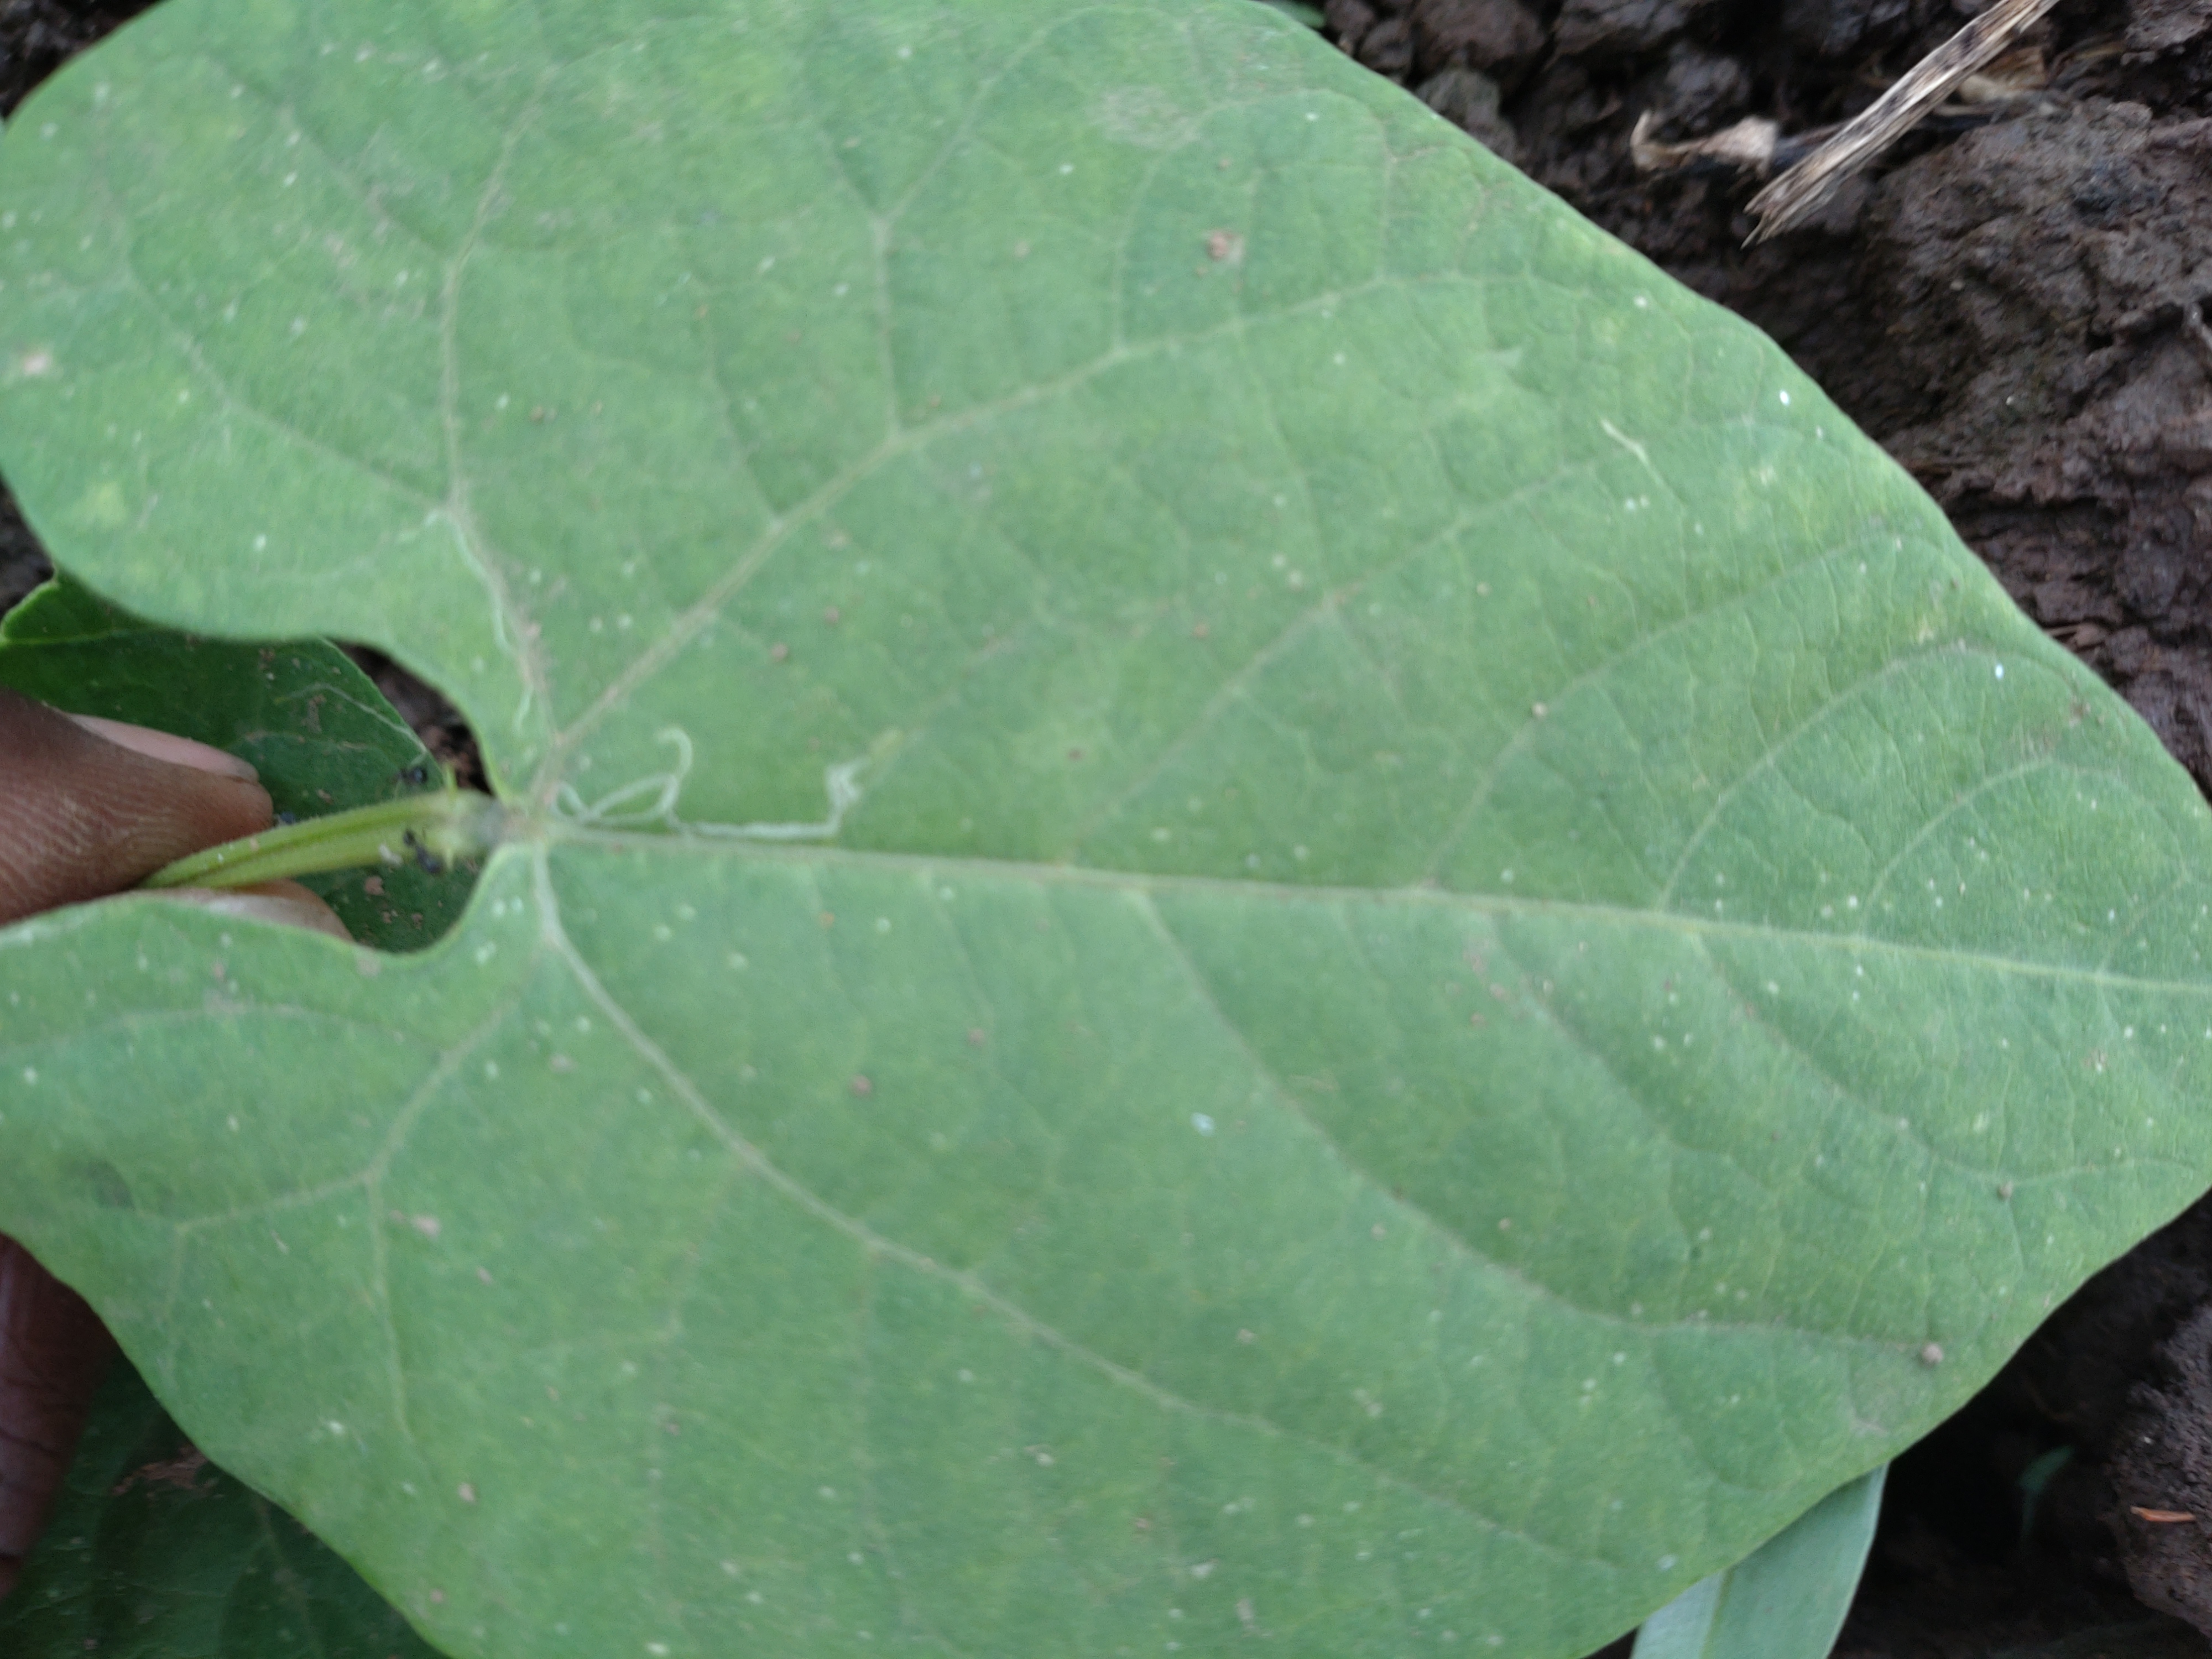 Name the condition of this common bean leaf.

healthy
